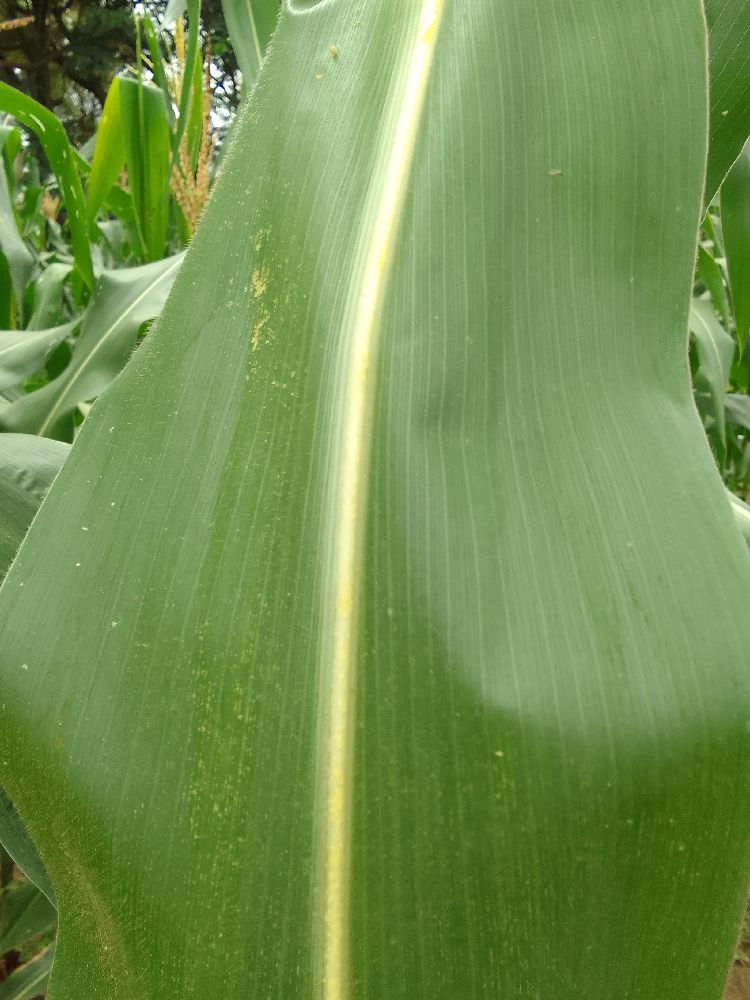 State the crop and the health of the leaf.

maize, healthy
